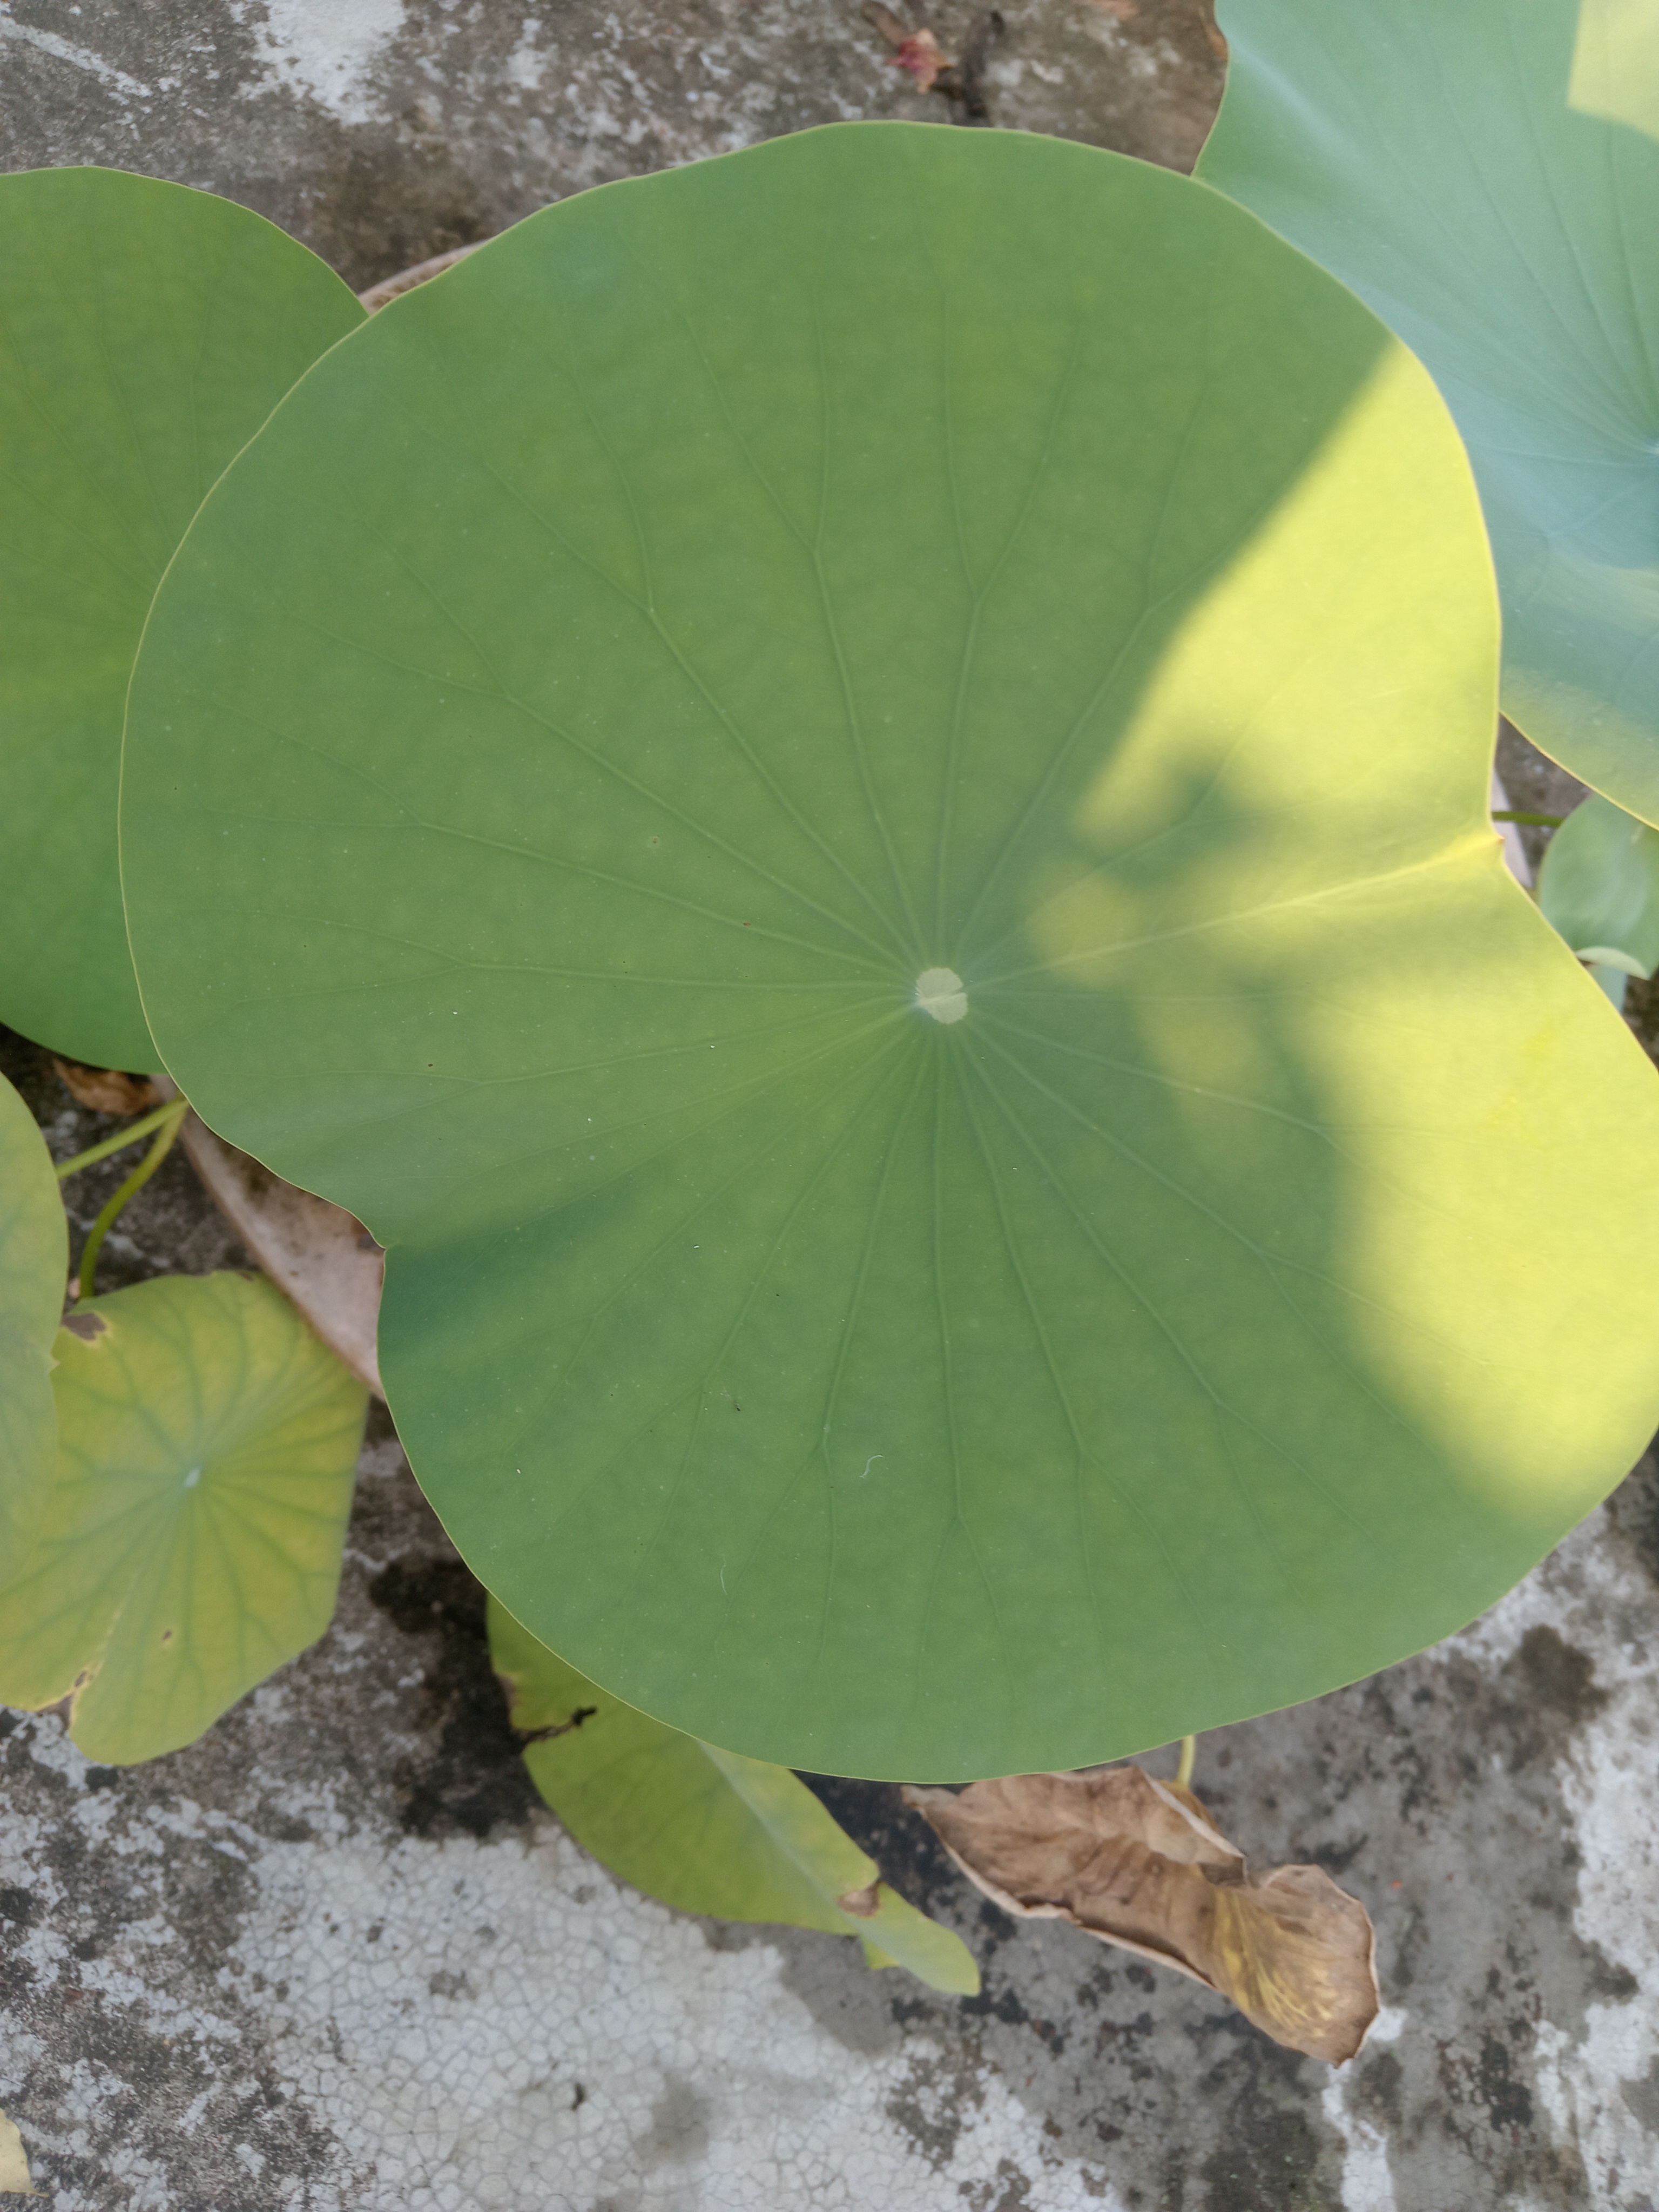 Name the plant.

lotus
